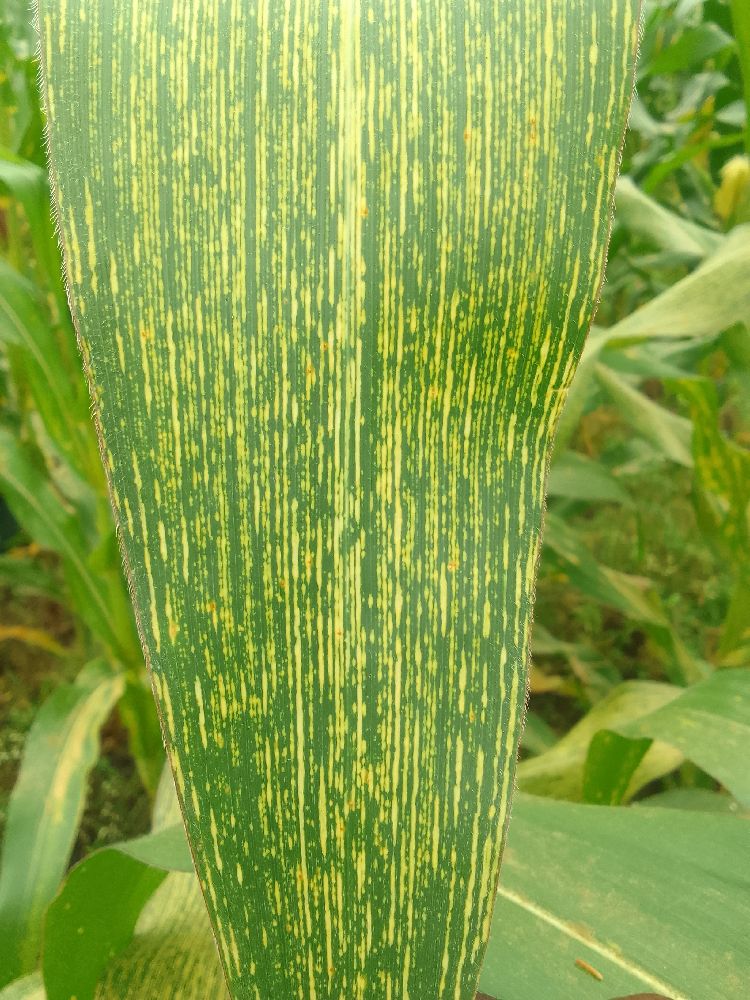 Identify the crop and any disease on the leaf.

maize, maize streak virus
